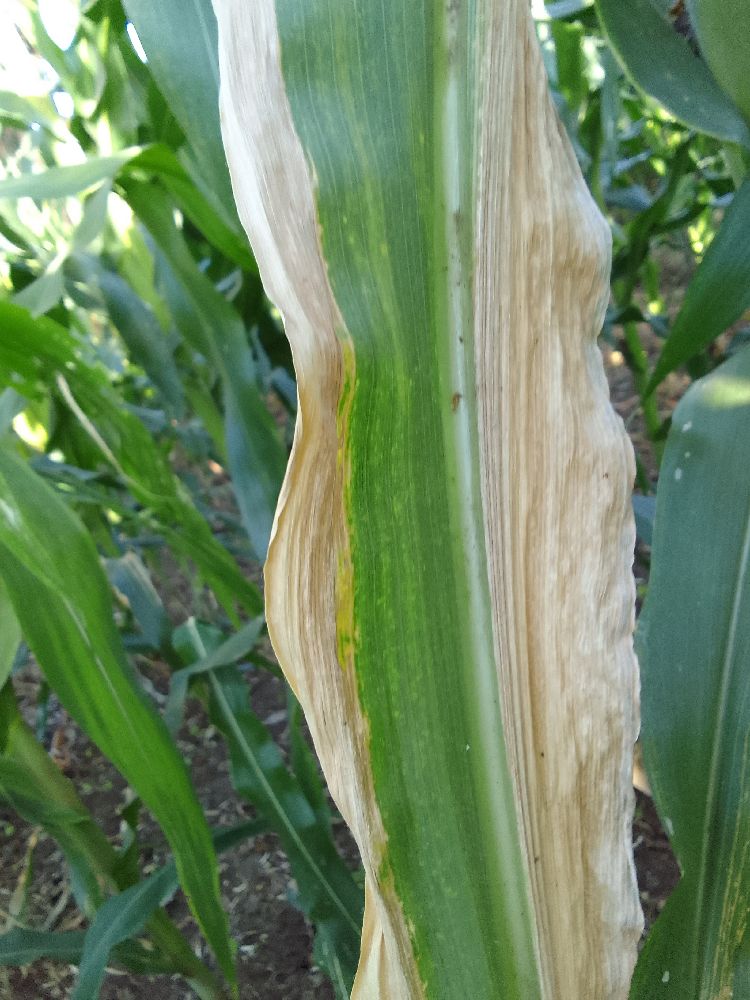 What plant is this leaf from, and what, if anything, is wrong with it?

maize, maize lethal necrosis
